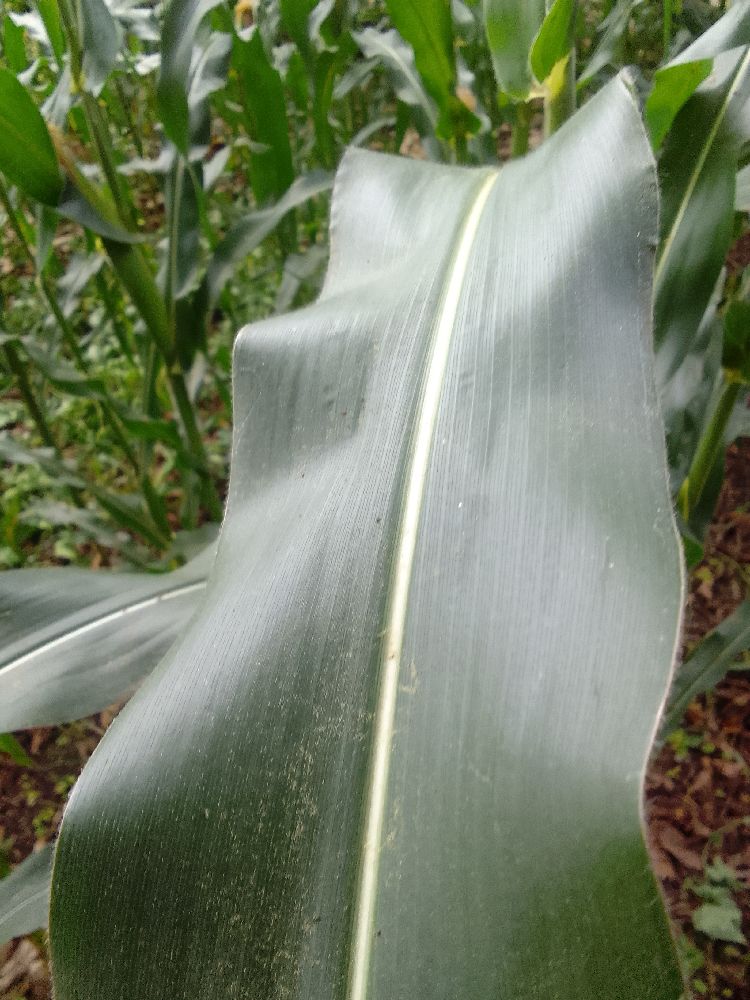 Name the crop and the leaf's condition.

maize, healthy
